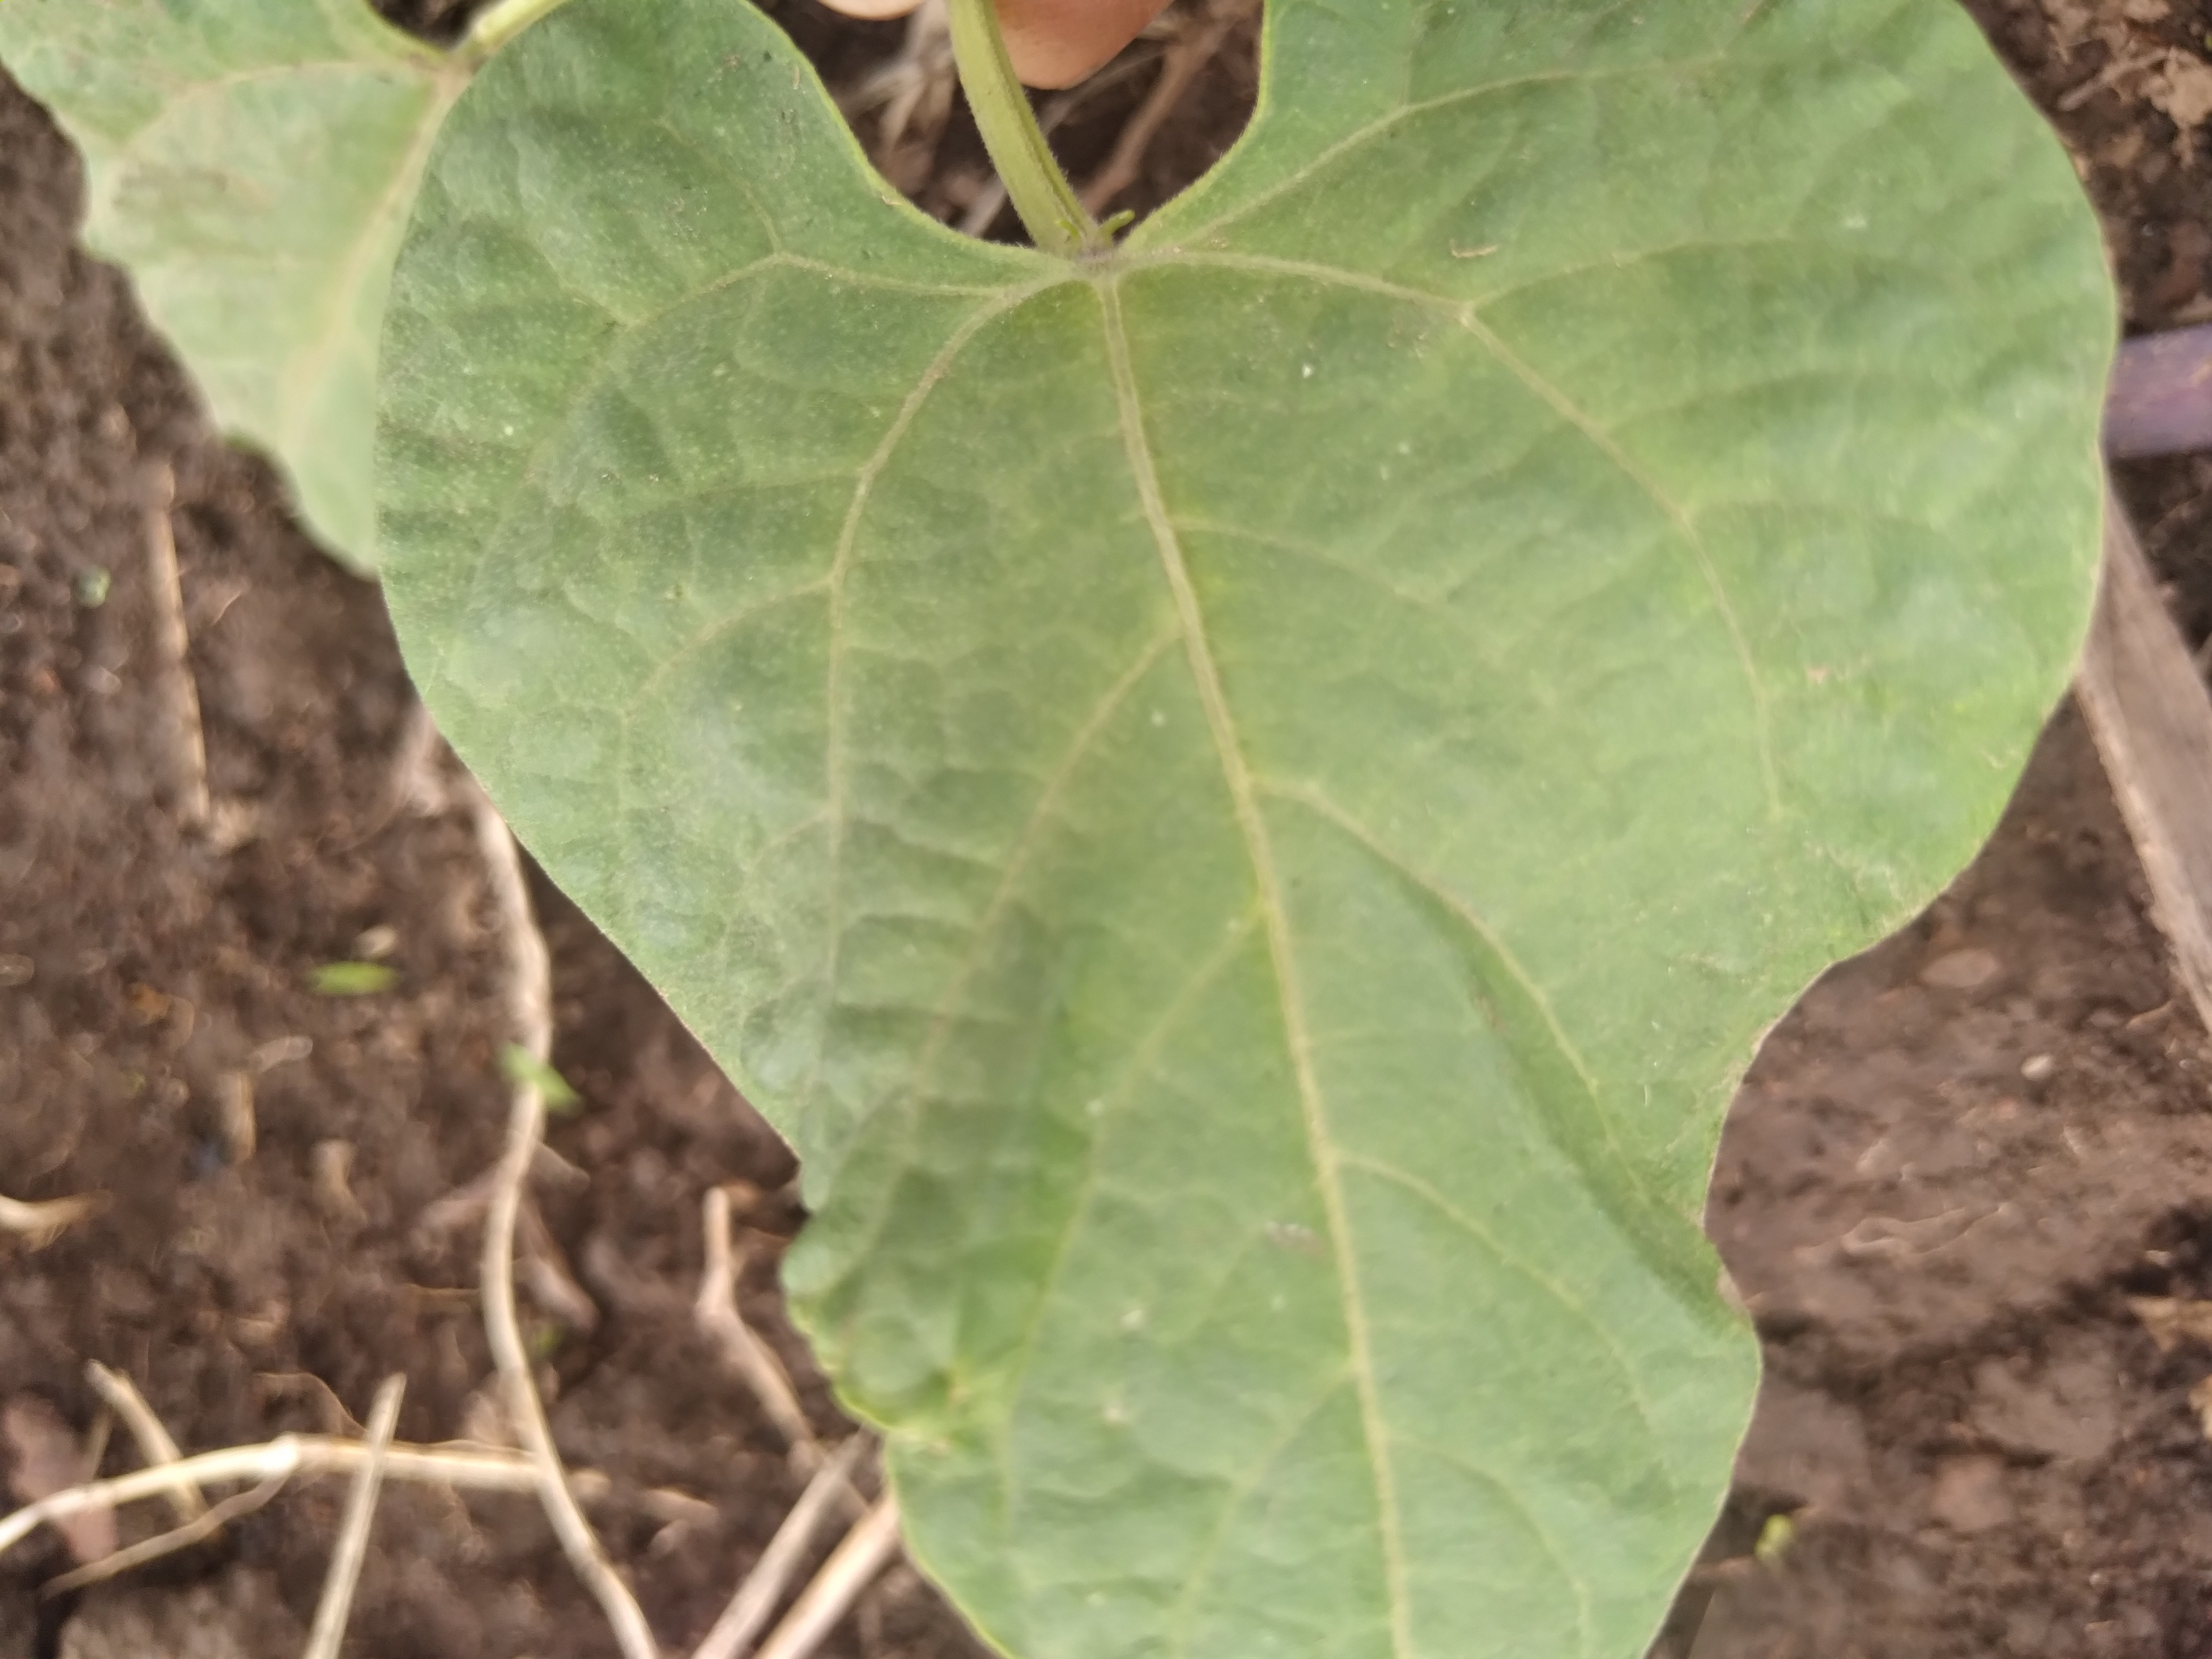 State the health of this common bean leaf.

healthy
